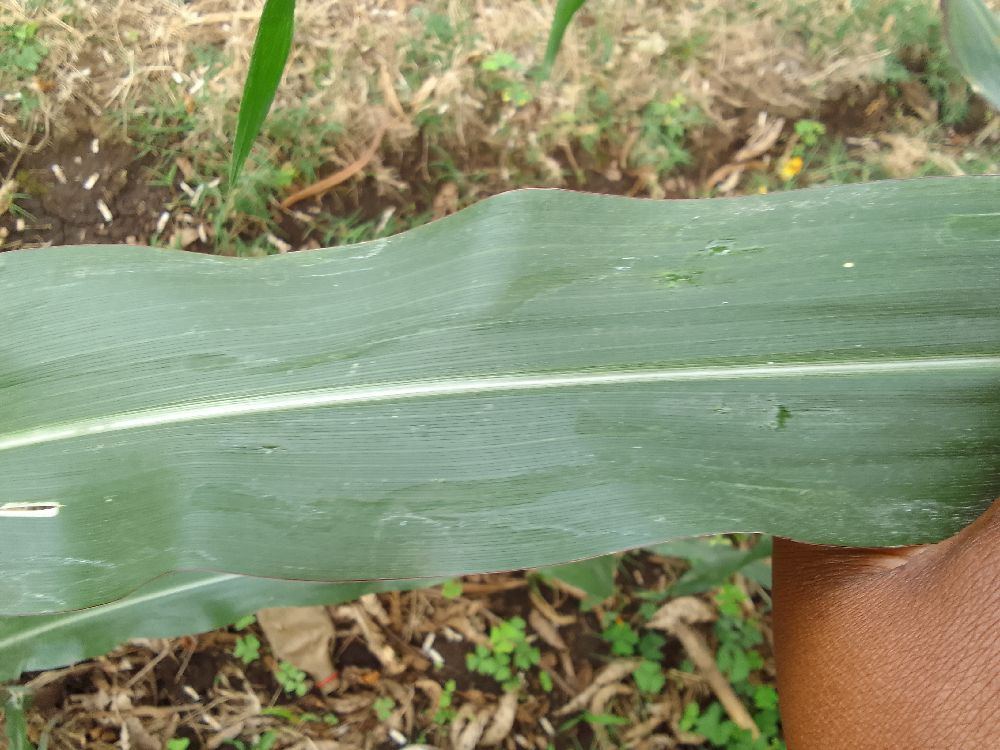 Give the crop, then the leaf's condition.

maize, healthy
